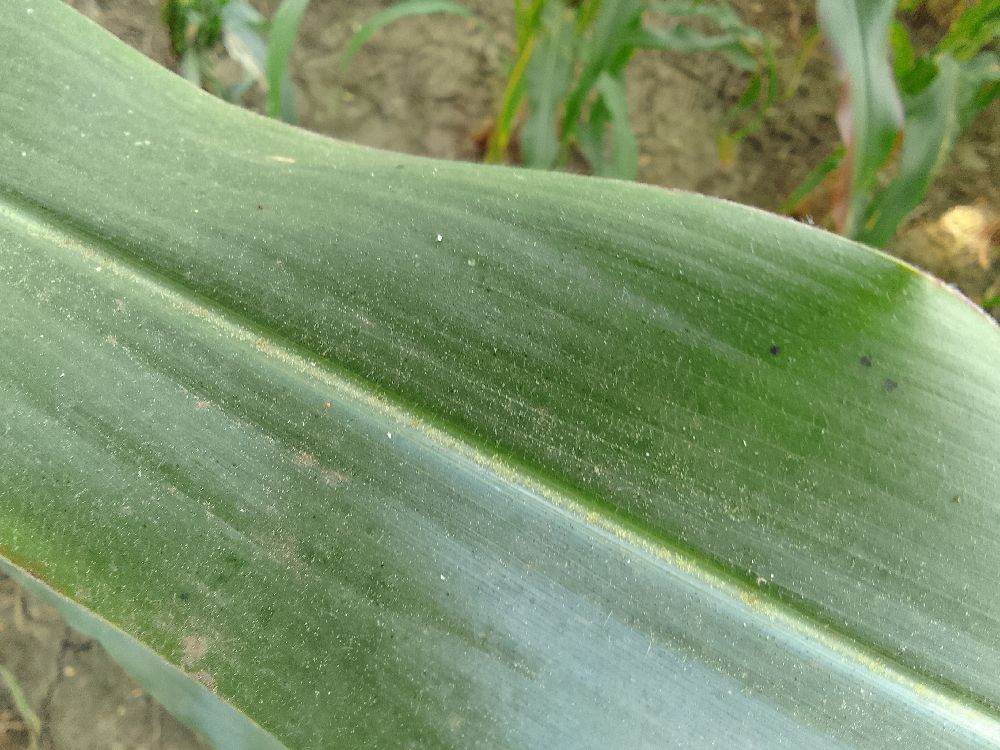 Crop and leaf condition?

maize, healthy
